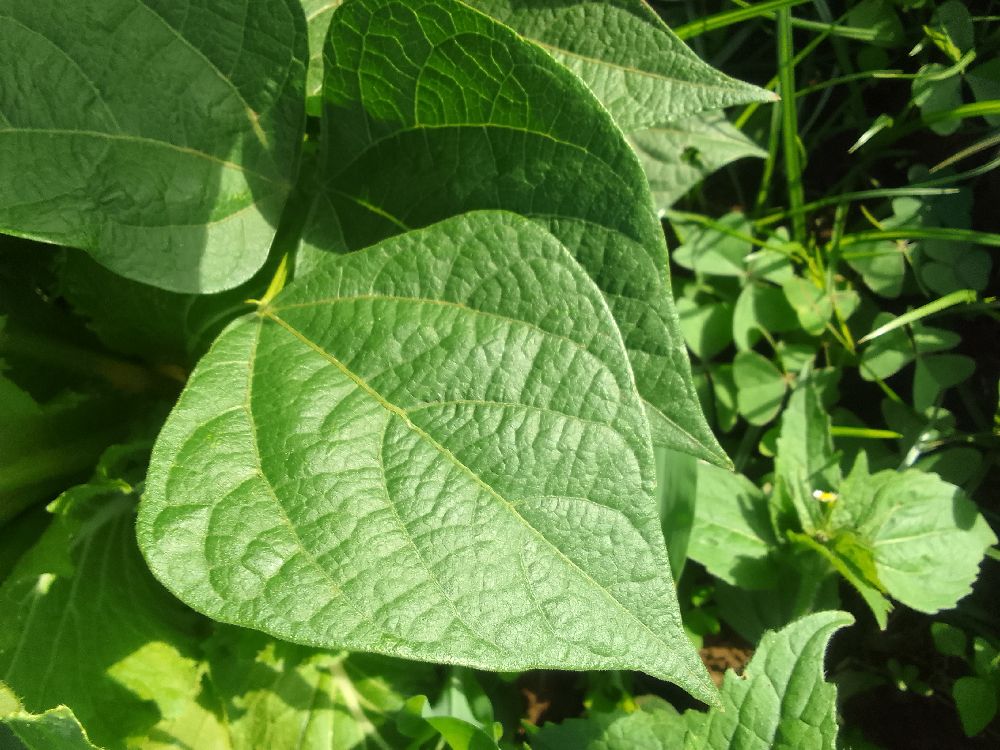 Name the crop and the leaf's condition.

common bean, healthy
